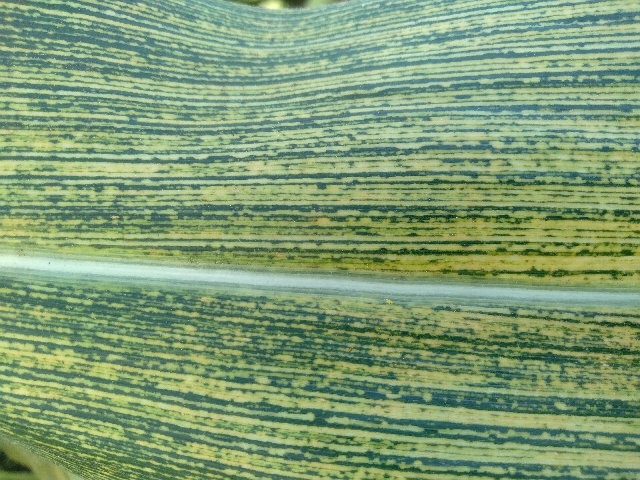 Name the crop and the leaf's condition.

maize, maize streak virus
